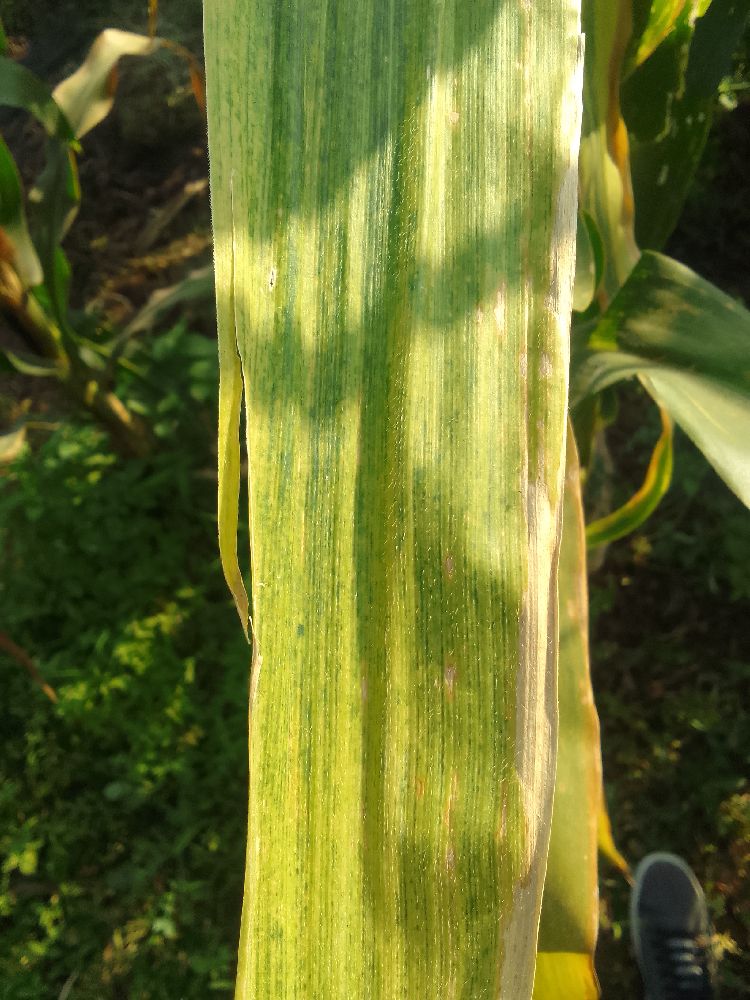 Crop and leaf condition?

maize, maize lethal necrosis
